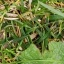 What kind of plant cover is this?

structured weed
